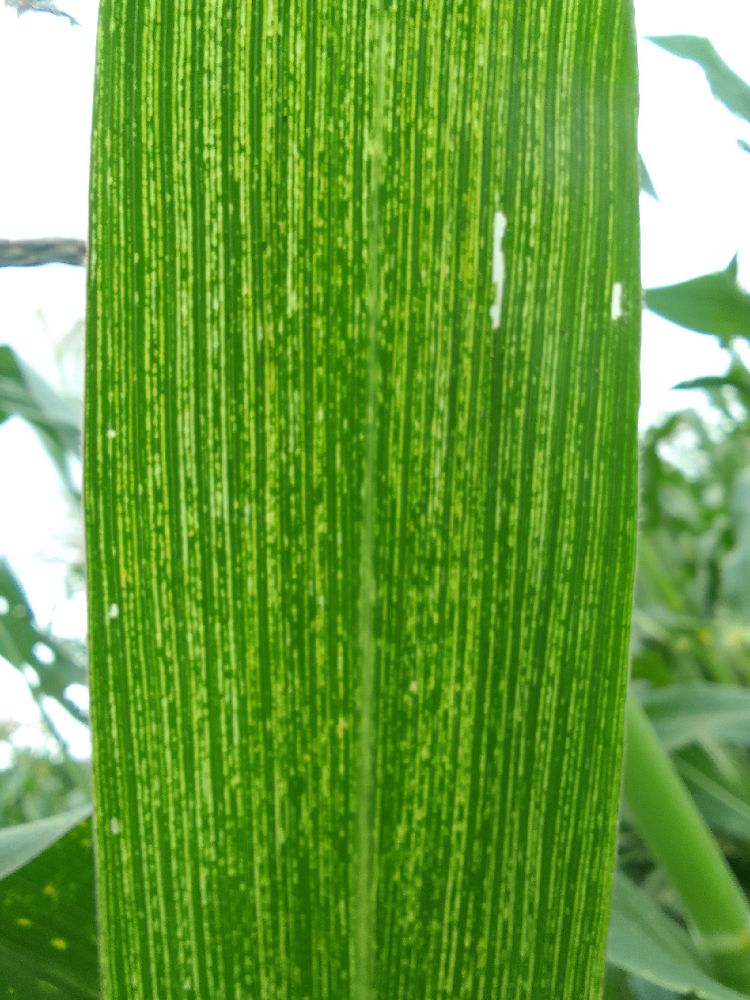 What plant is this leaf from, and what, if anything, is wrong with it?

maize, maize streak virus
